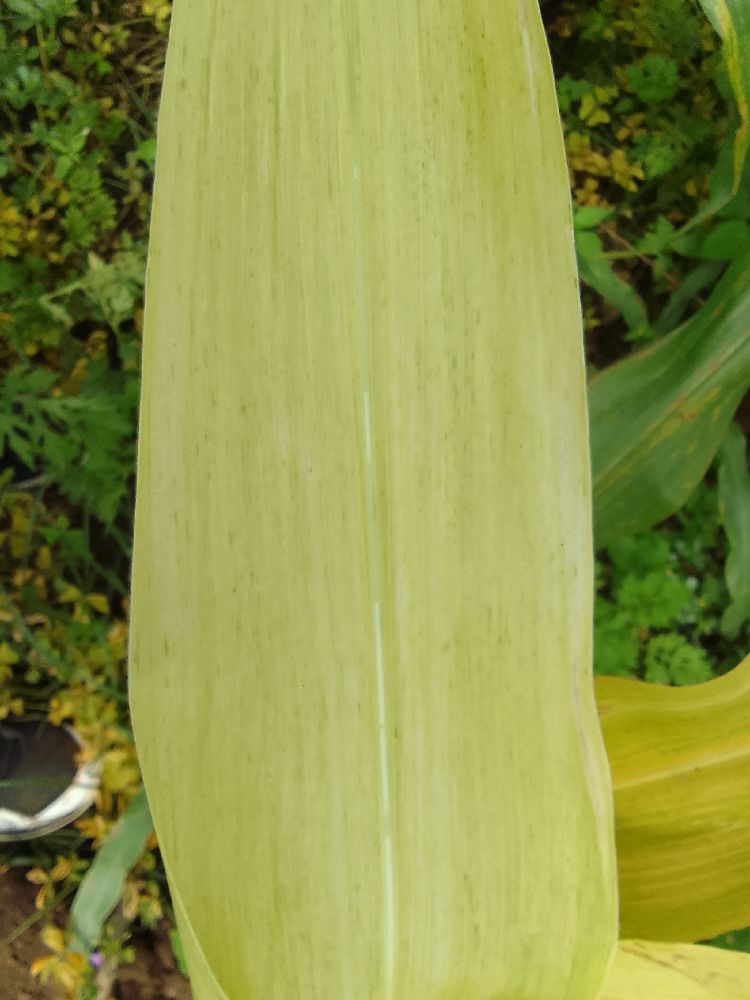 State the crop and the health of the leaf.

maize, maize lethal necrosis
